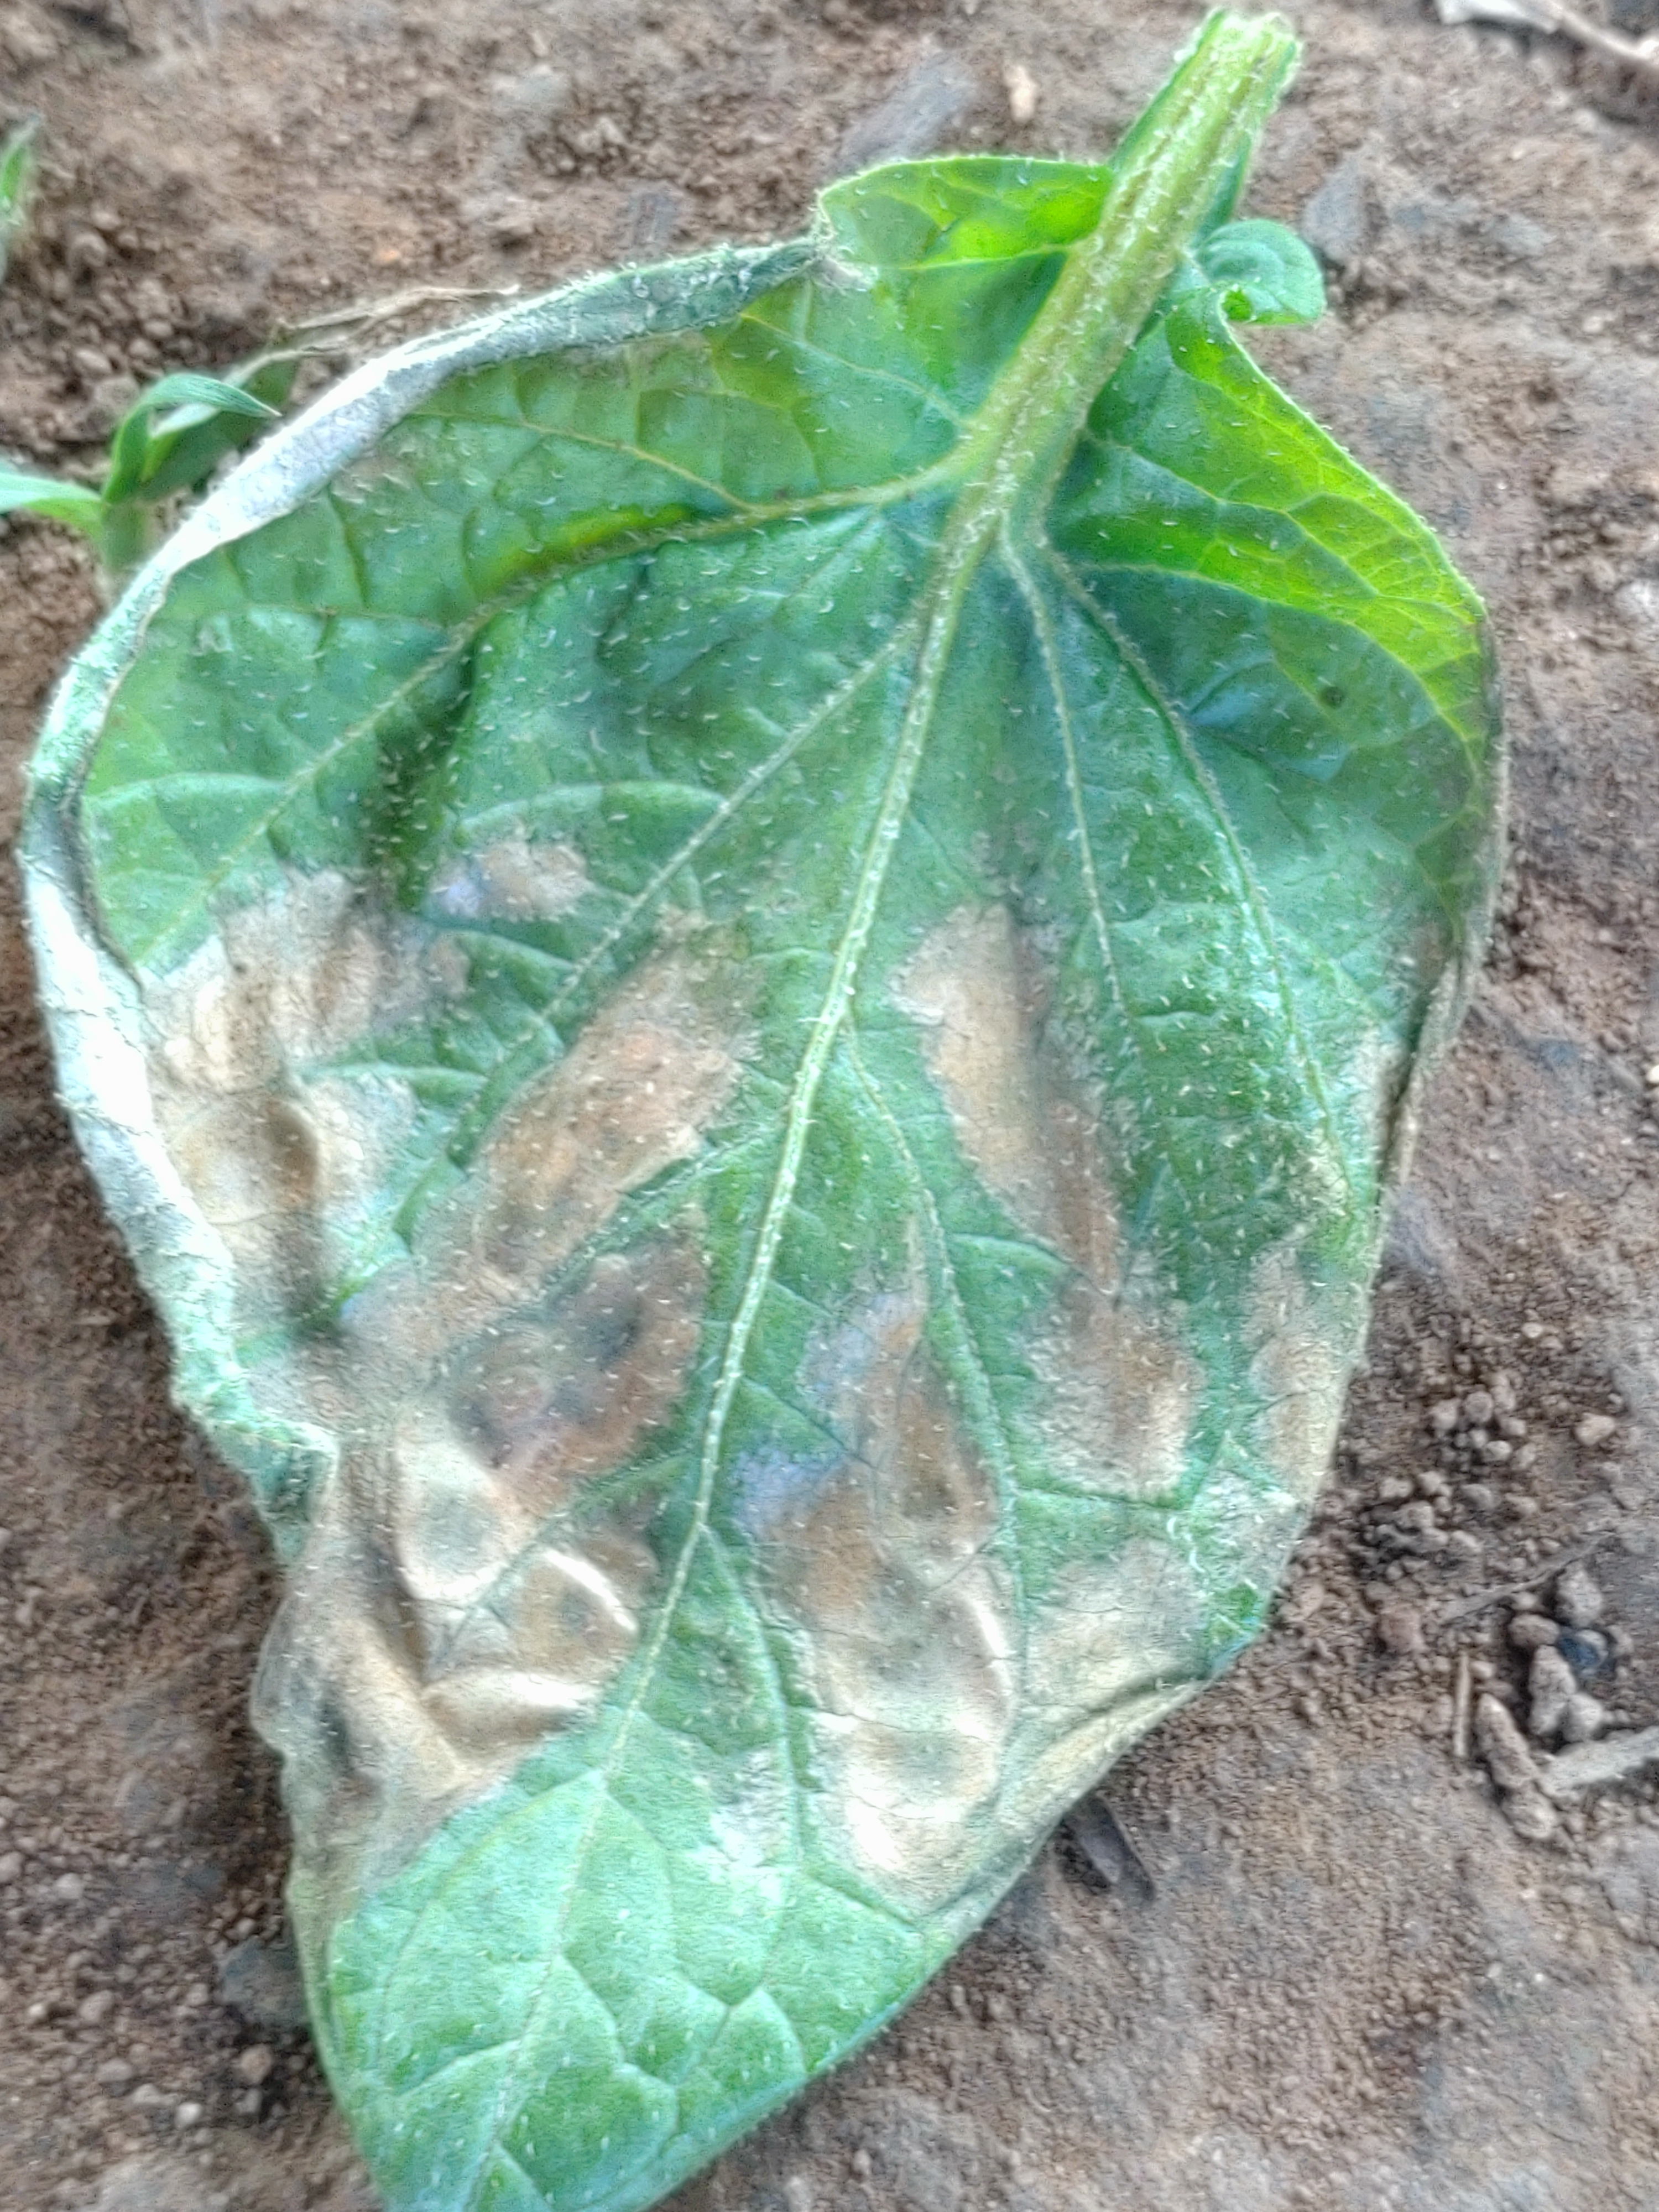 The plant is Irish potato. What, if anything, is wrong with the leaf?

early blight
